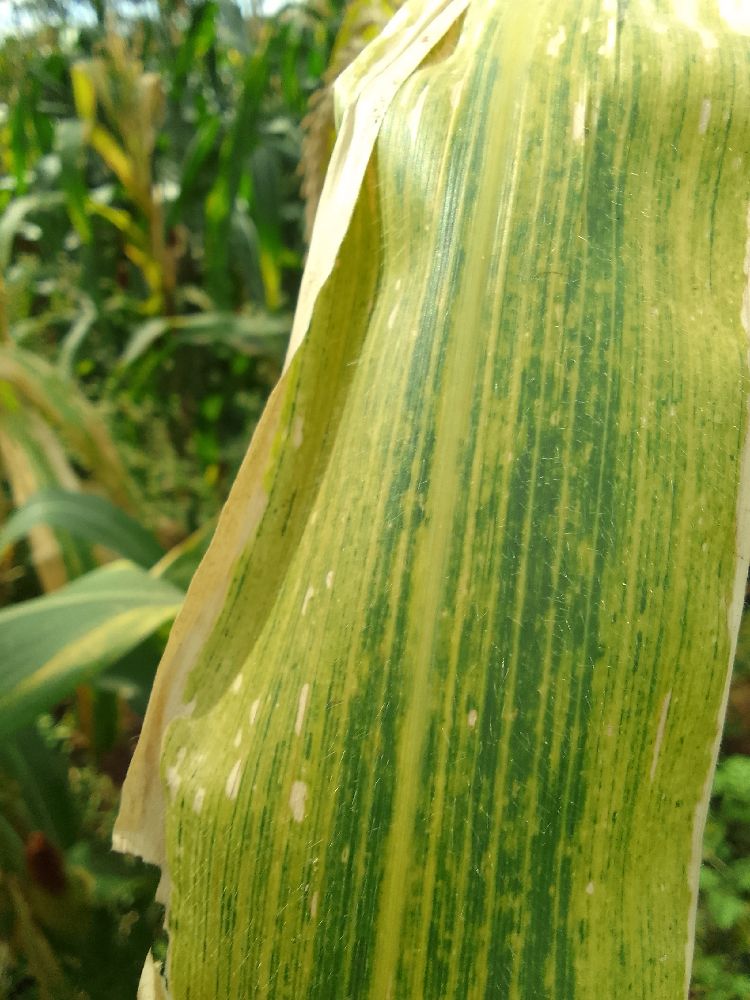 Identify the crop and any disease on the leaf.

maize, maize lethal necrosis
